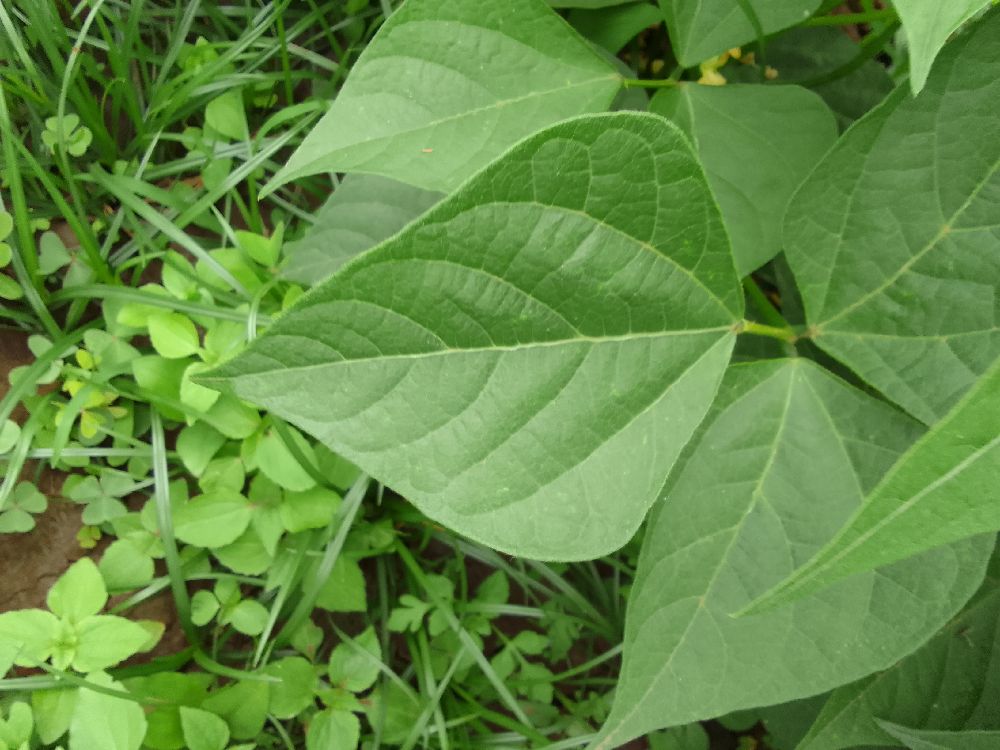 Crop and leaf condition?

common bean, healthy
